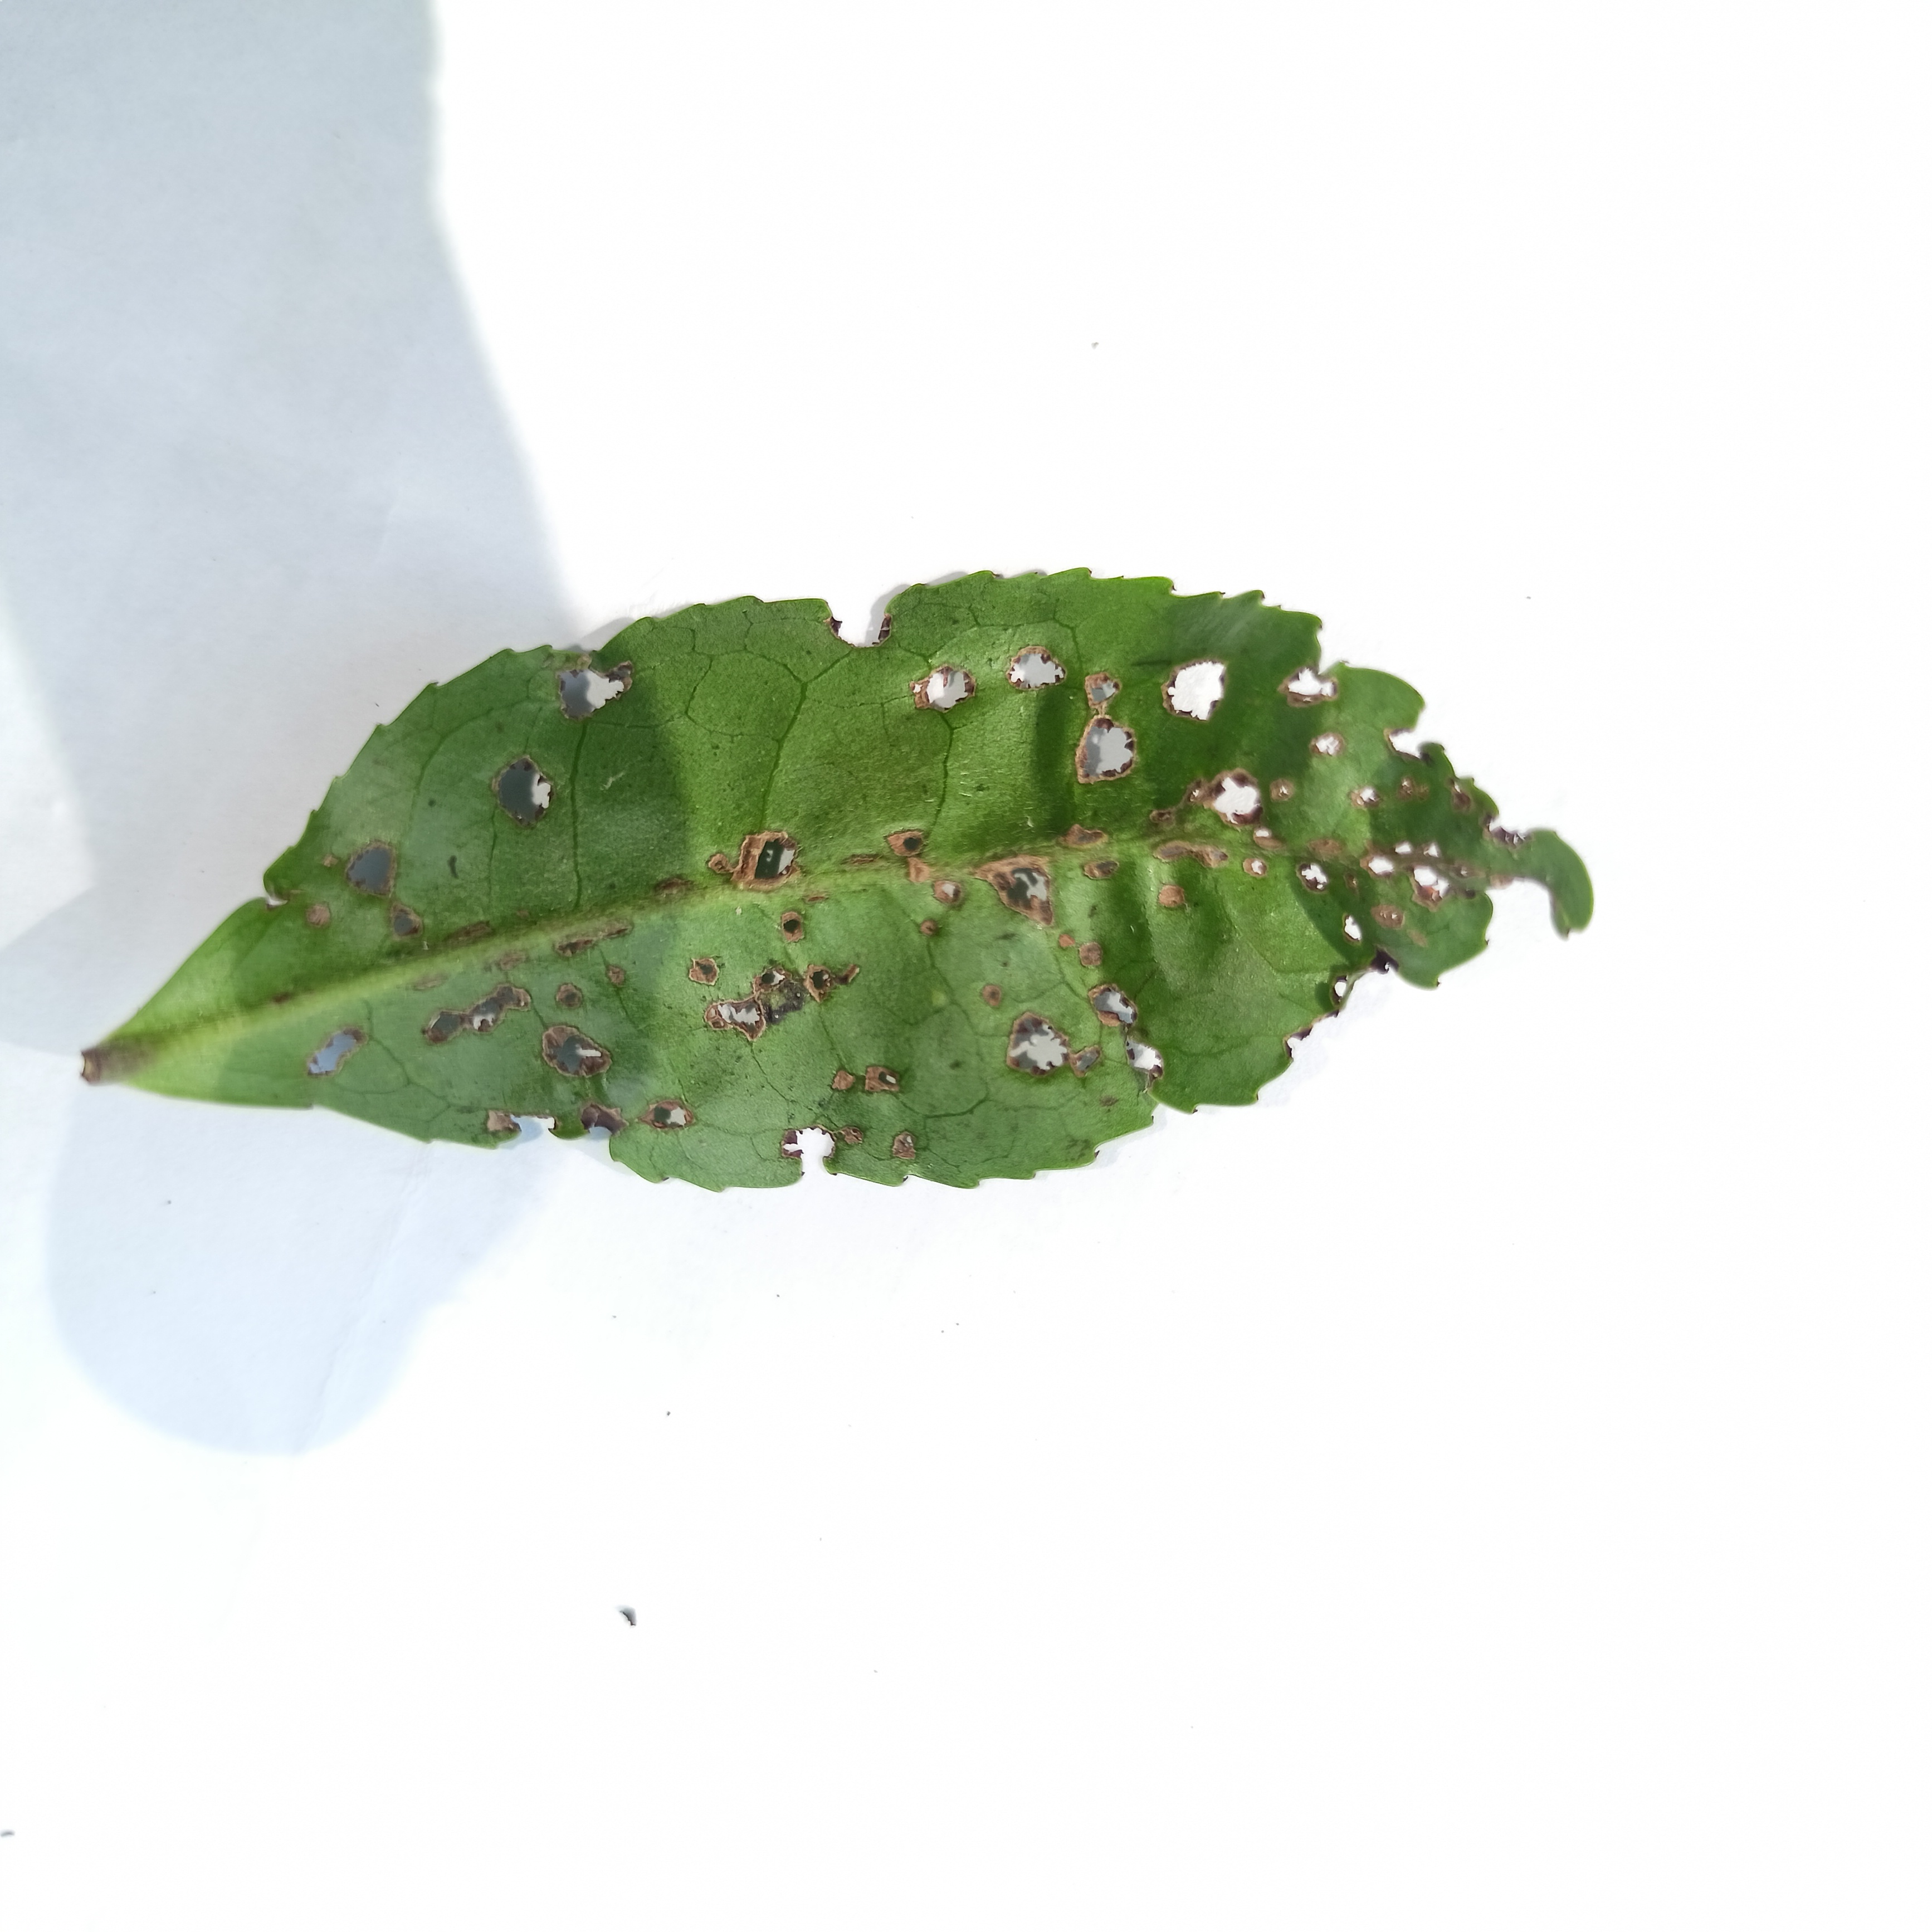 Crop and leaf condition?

tea, helopeltis
